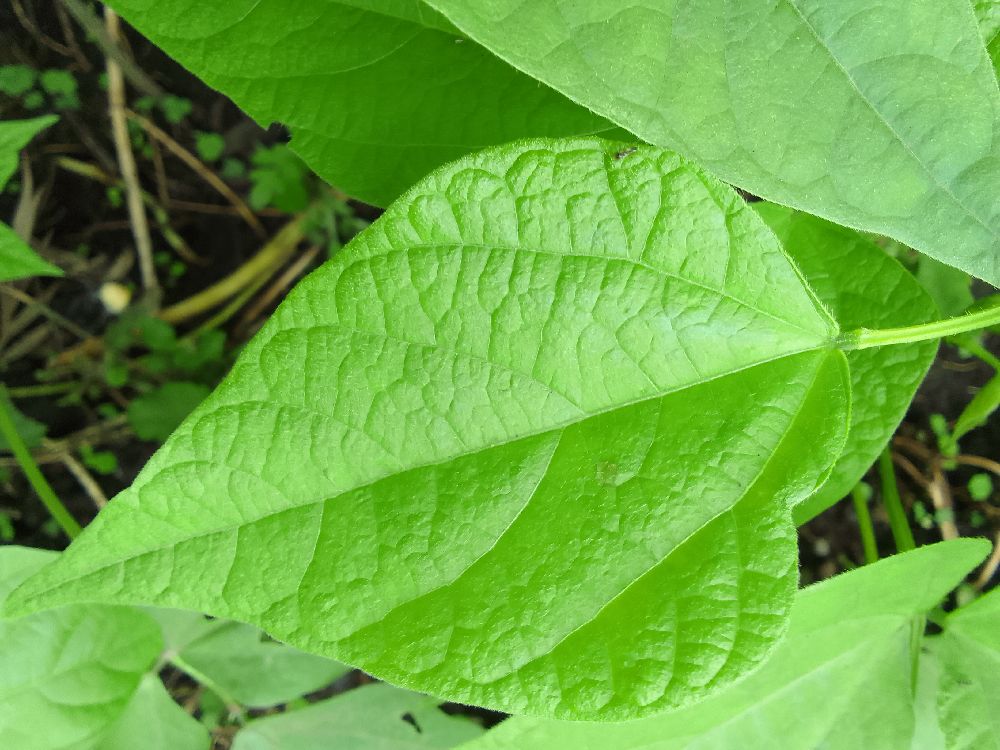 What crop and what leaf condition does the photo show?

common bean, healthy
